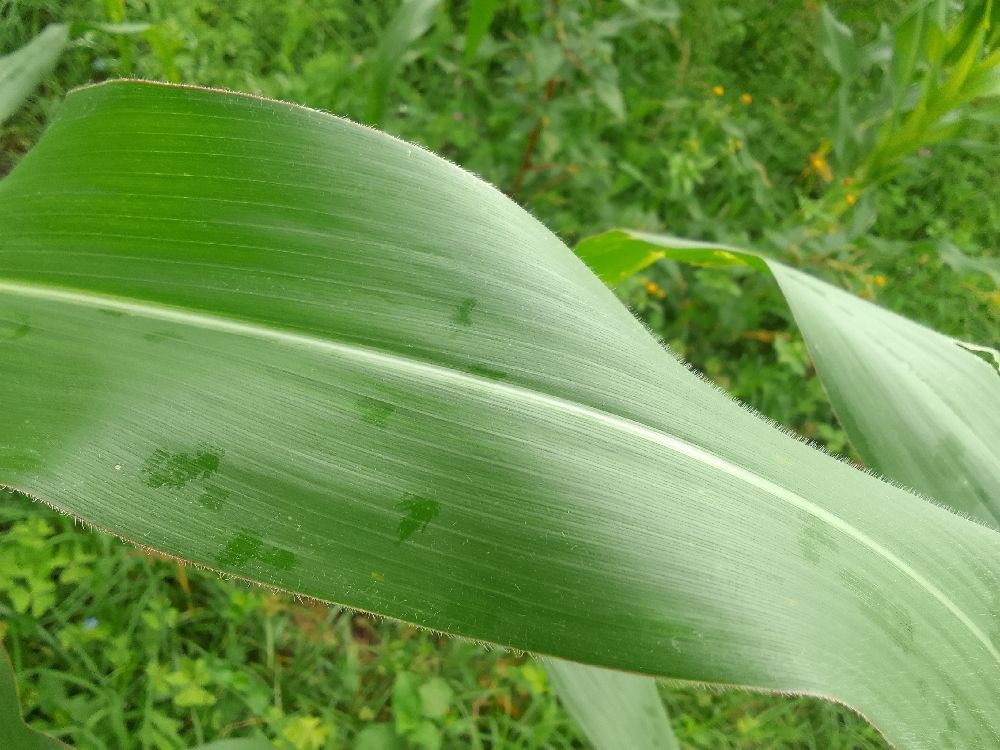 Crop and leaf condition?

maize, healthy
